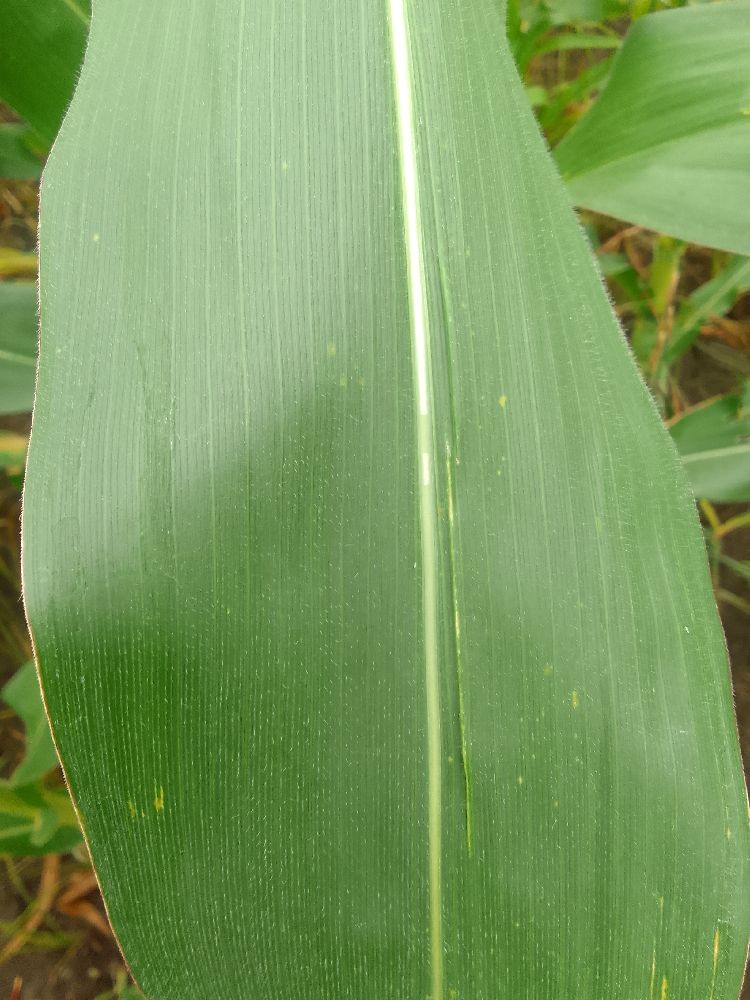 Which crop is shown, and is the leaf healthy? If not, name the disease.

maize, healthy
